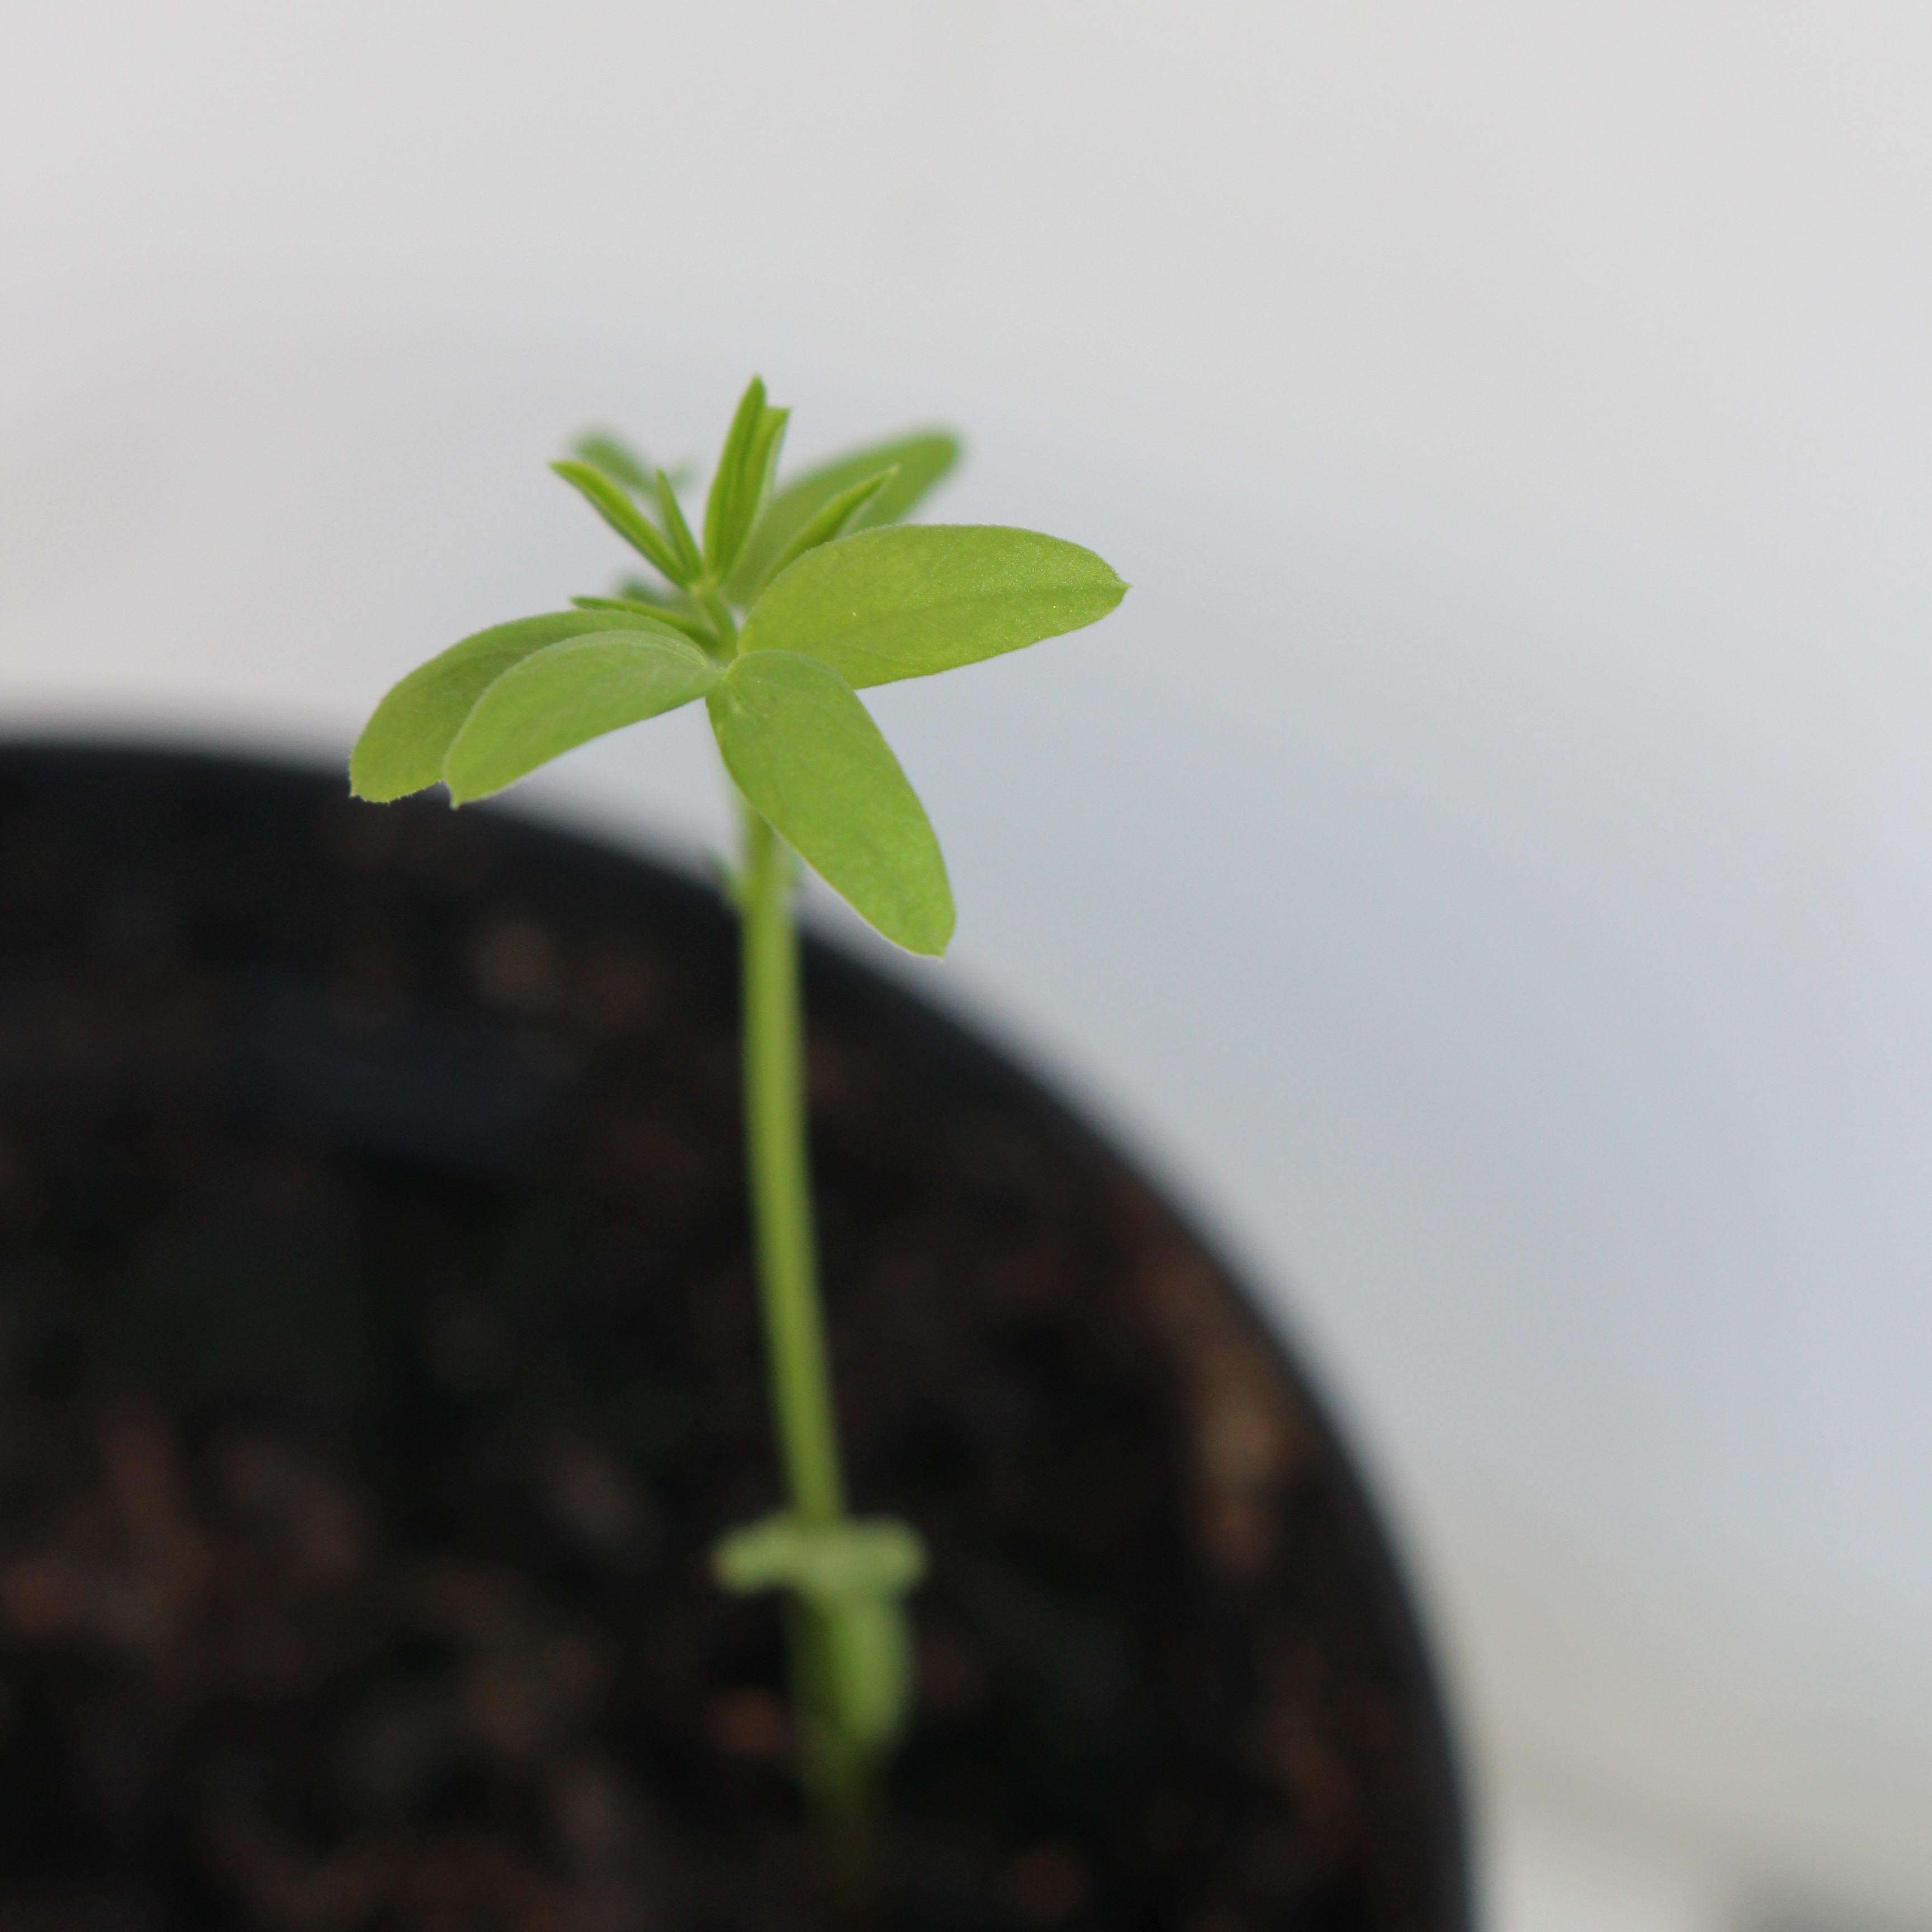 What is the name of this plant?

Vicia sativa
